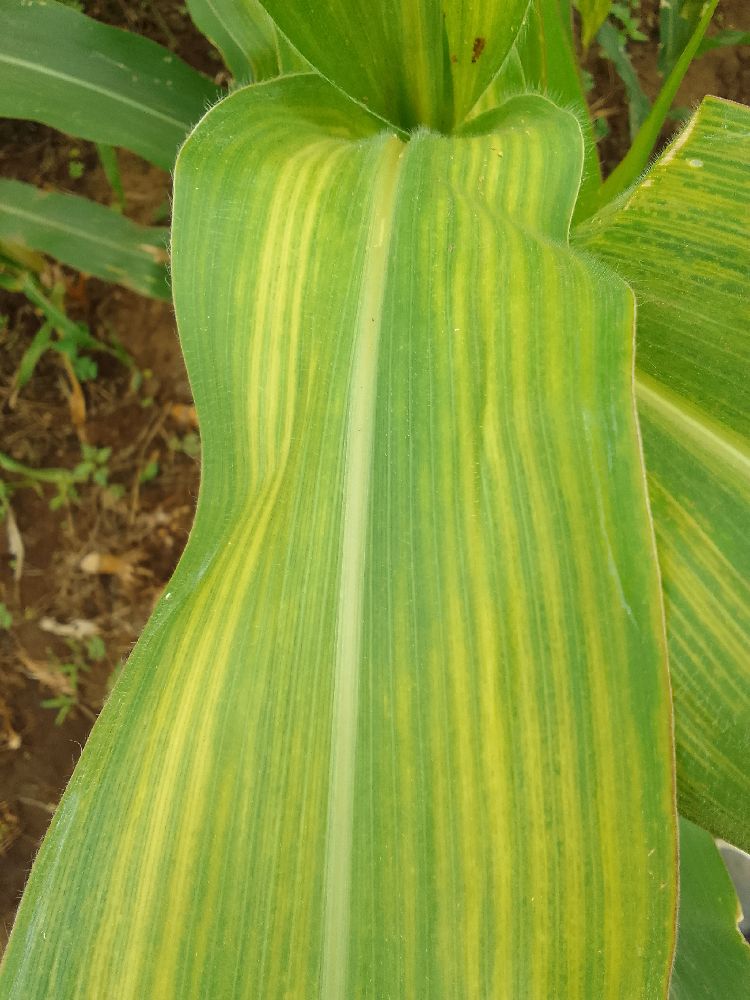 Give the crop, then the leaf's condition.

maize, maize lethal necrosis
